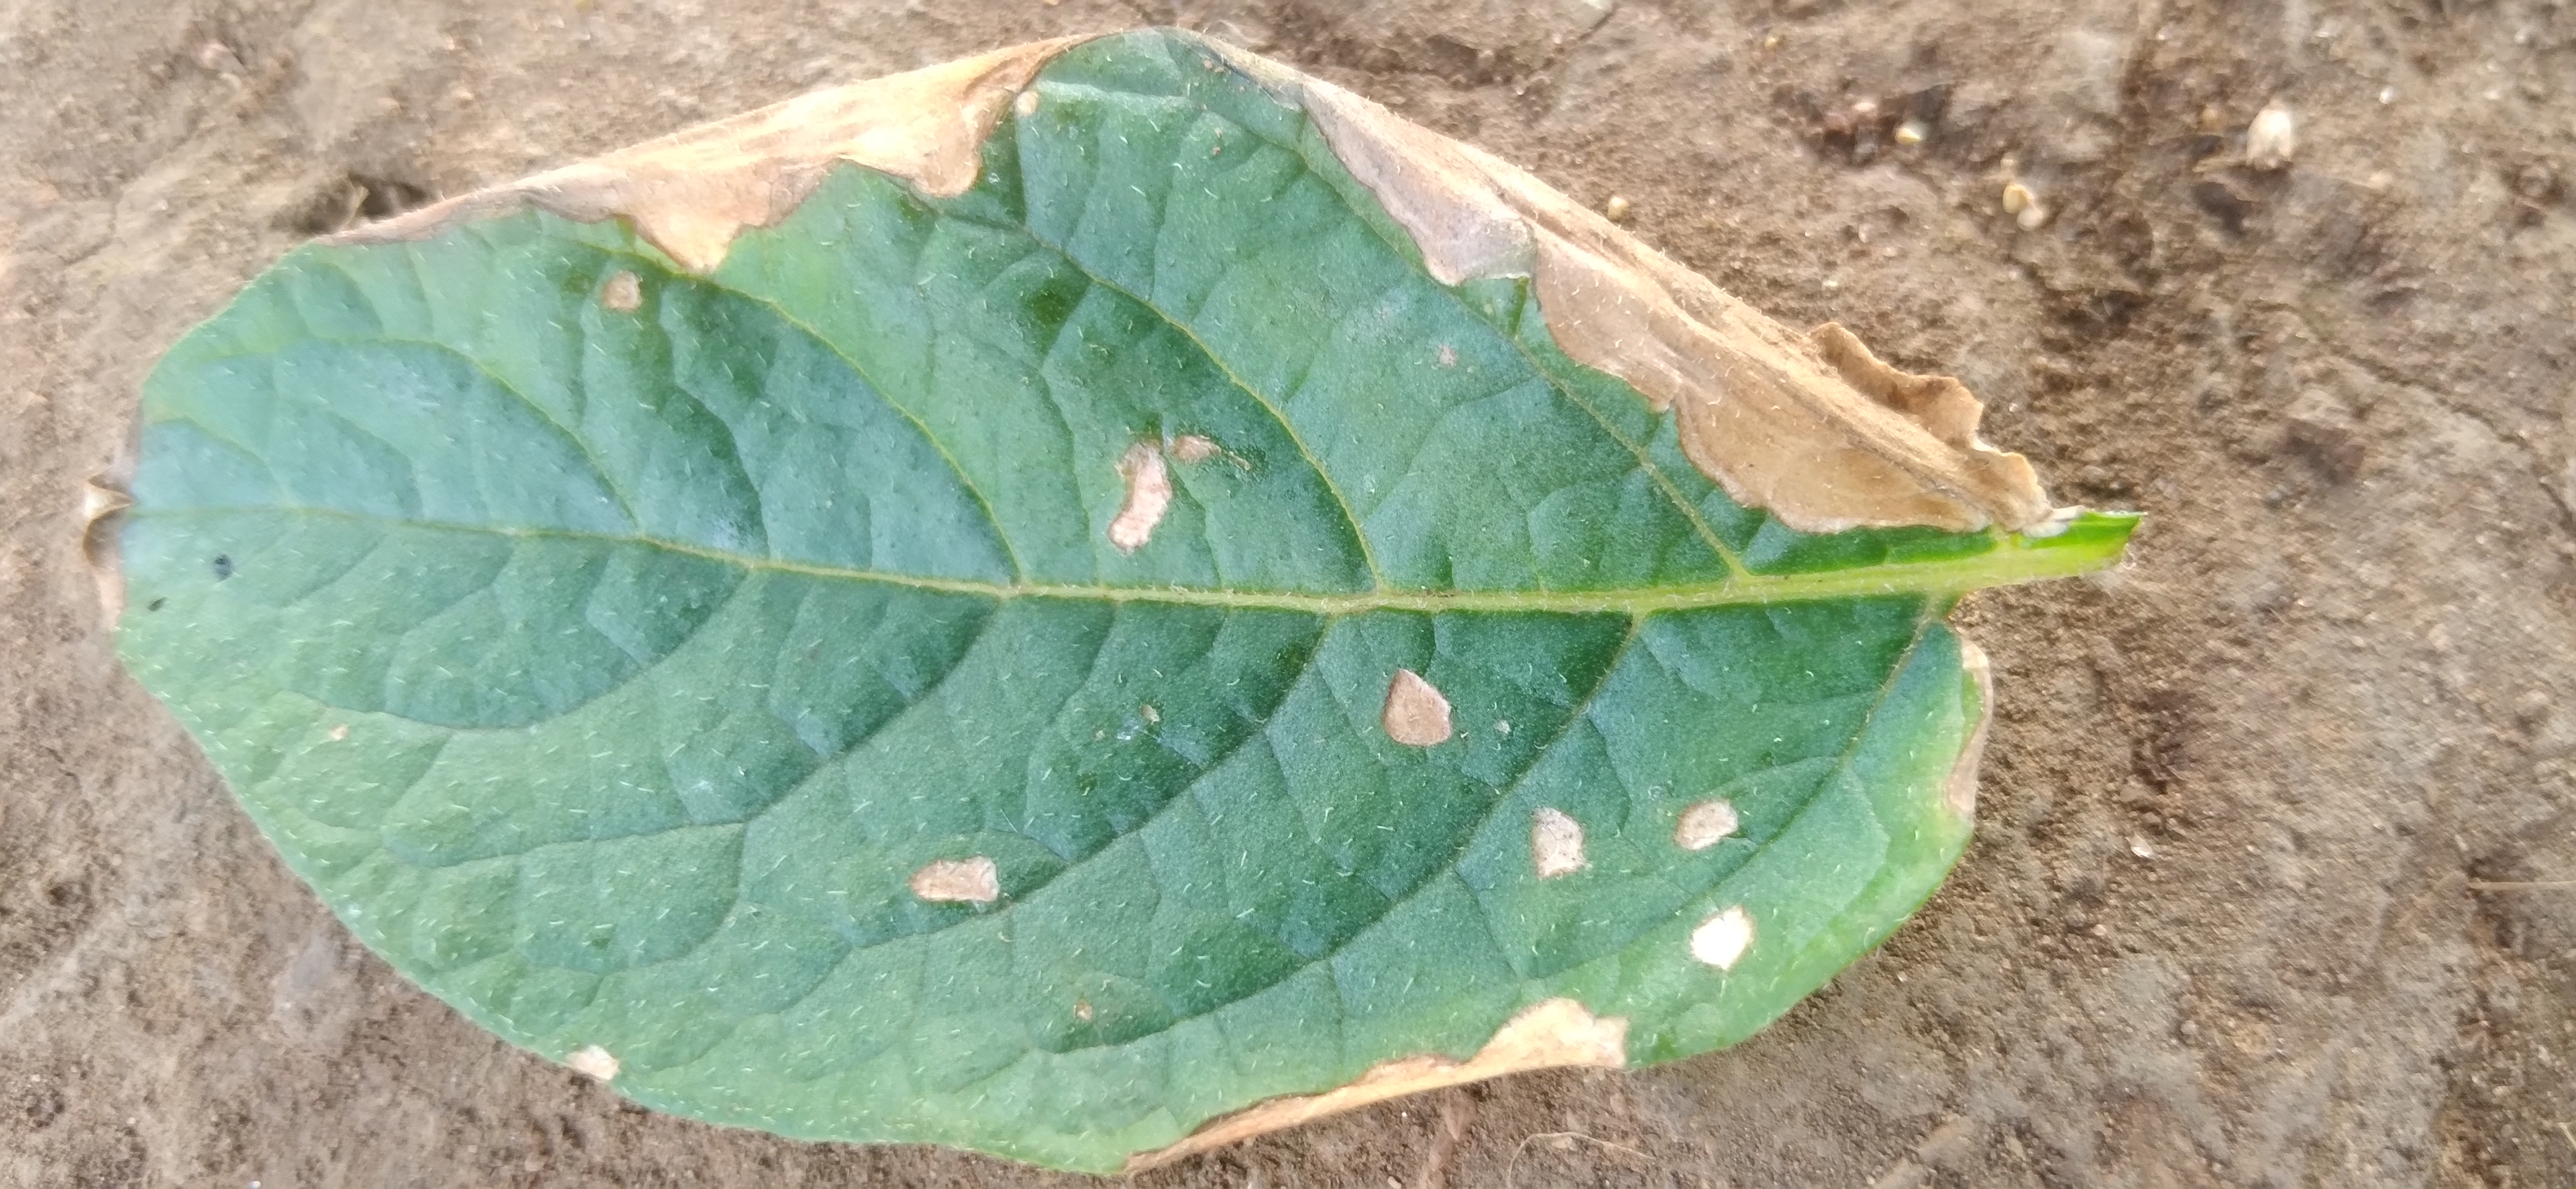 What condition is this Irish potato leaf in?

early blight
